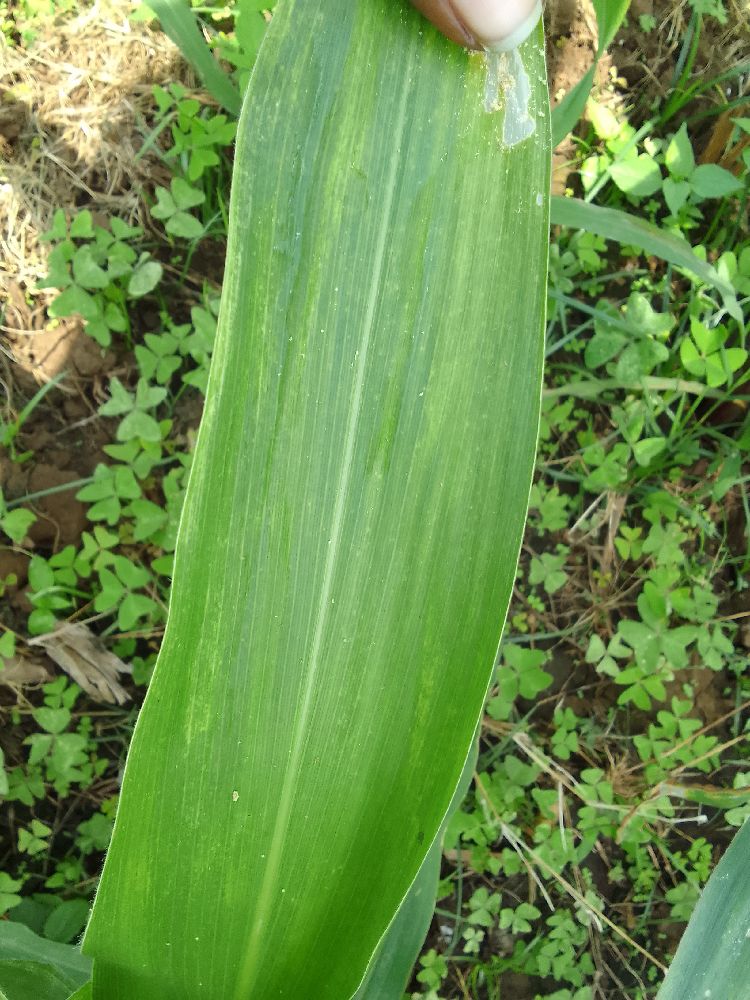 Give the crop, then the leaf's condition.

maize, maize lethal necrosis
